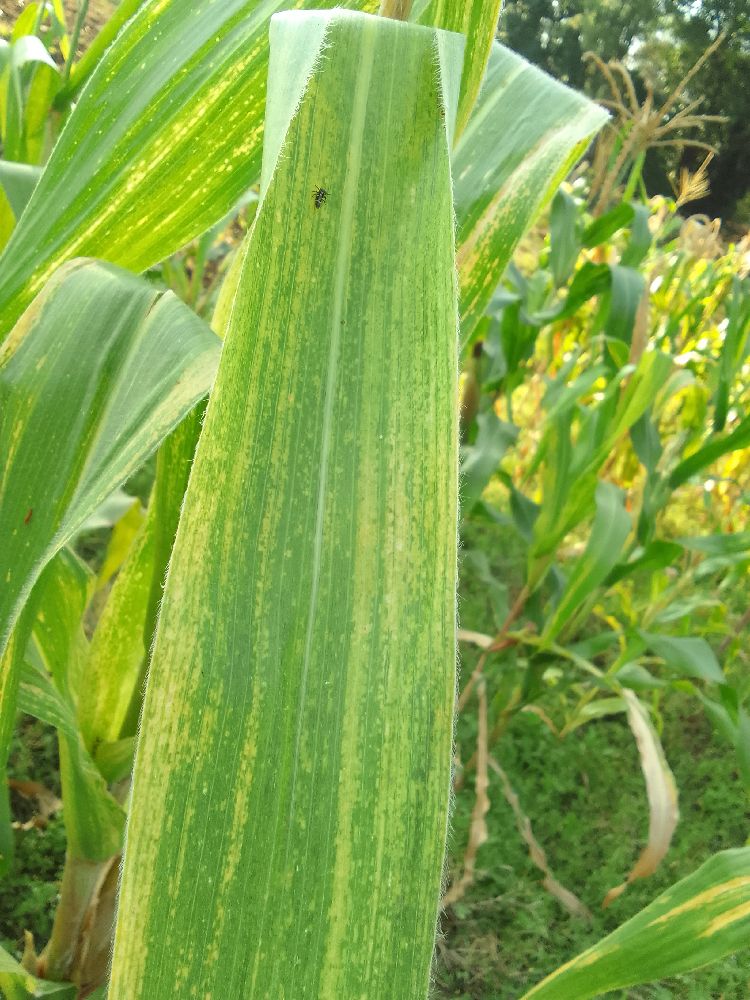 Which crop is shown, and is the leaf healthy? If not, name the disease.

maize, maize lethal necrosis
